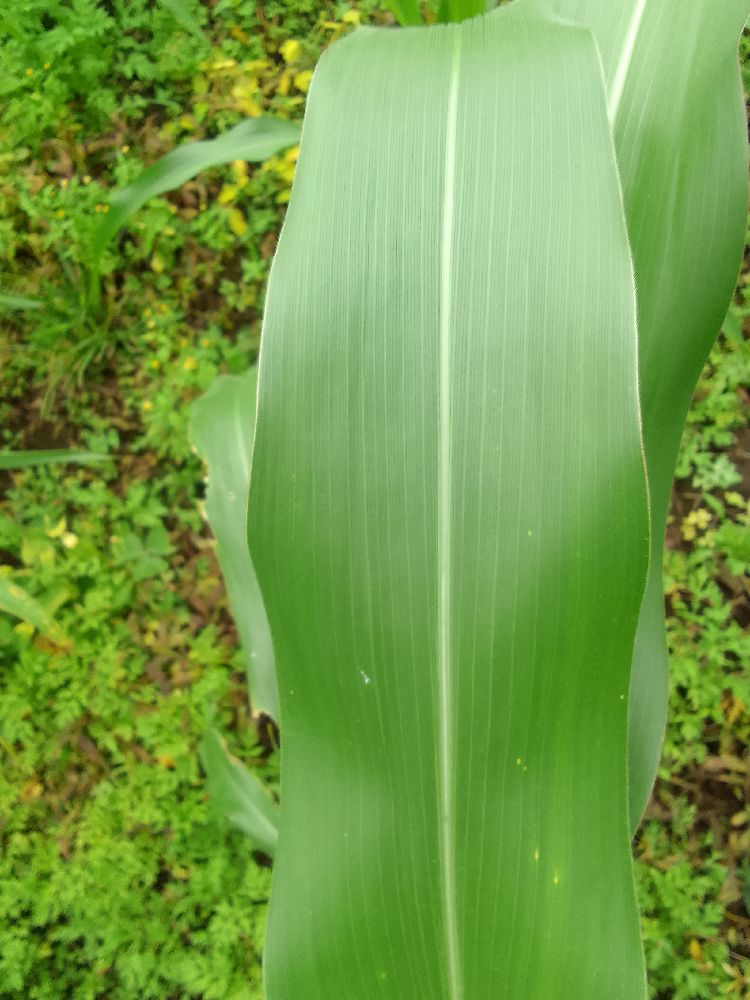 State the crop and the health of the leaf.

maize, healthy
